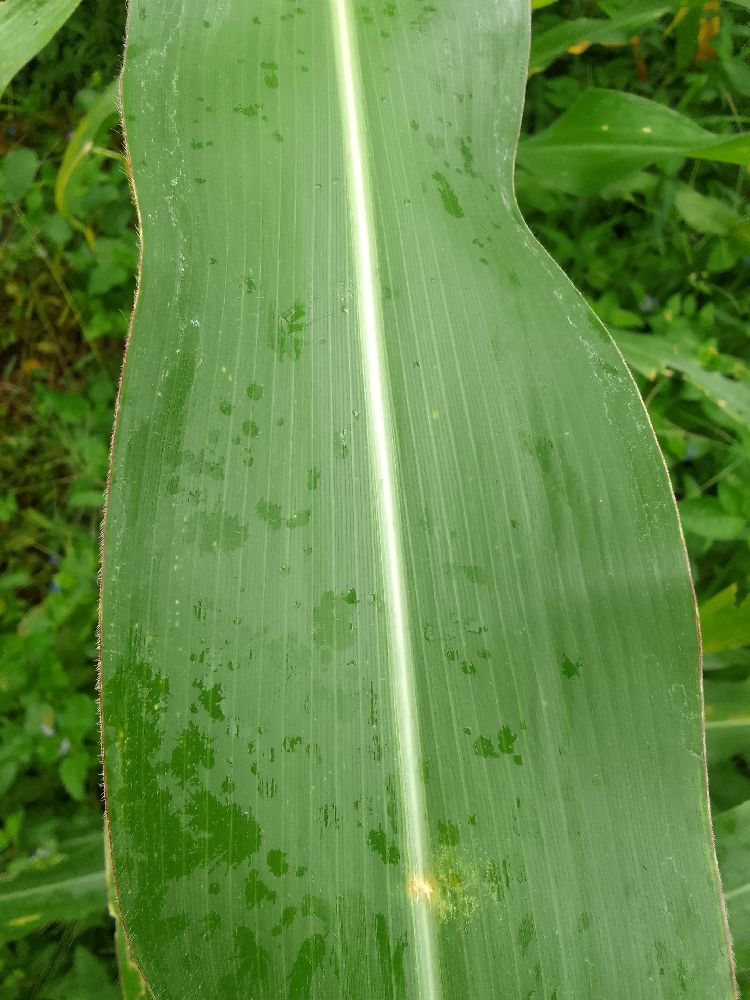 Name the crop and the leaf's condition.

maize, healthy
